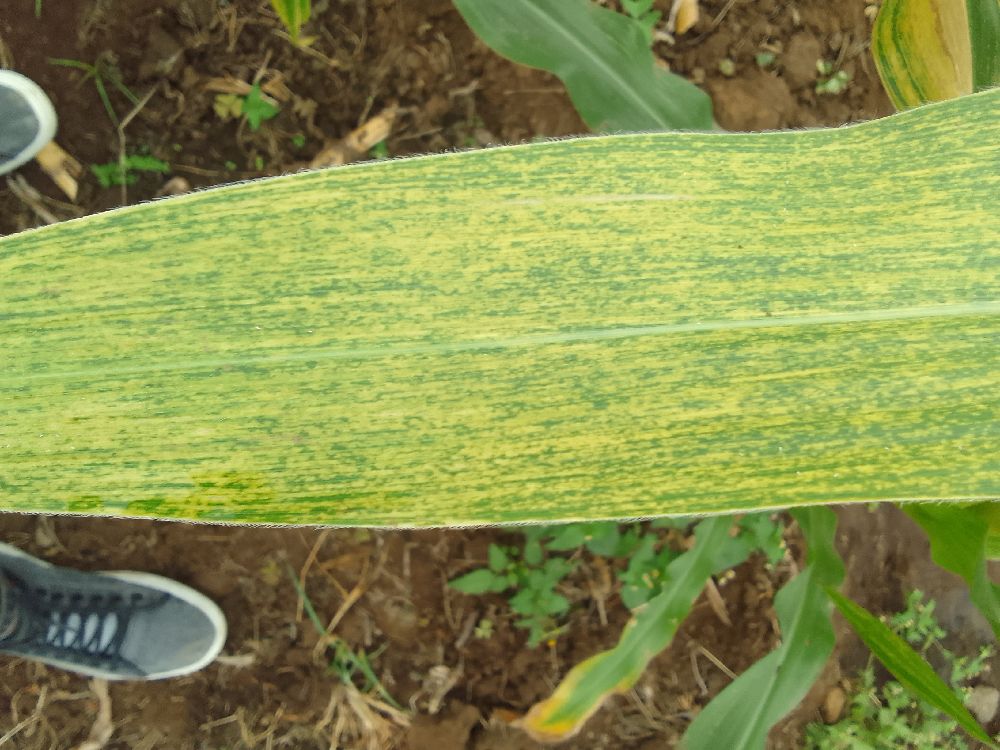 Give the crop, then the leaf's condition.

maize, maize lethal necrosis
